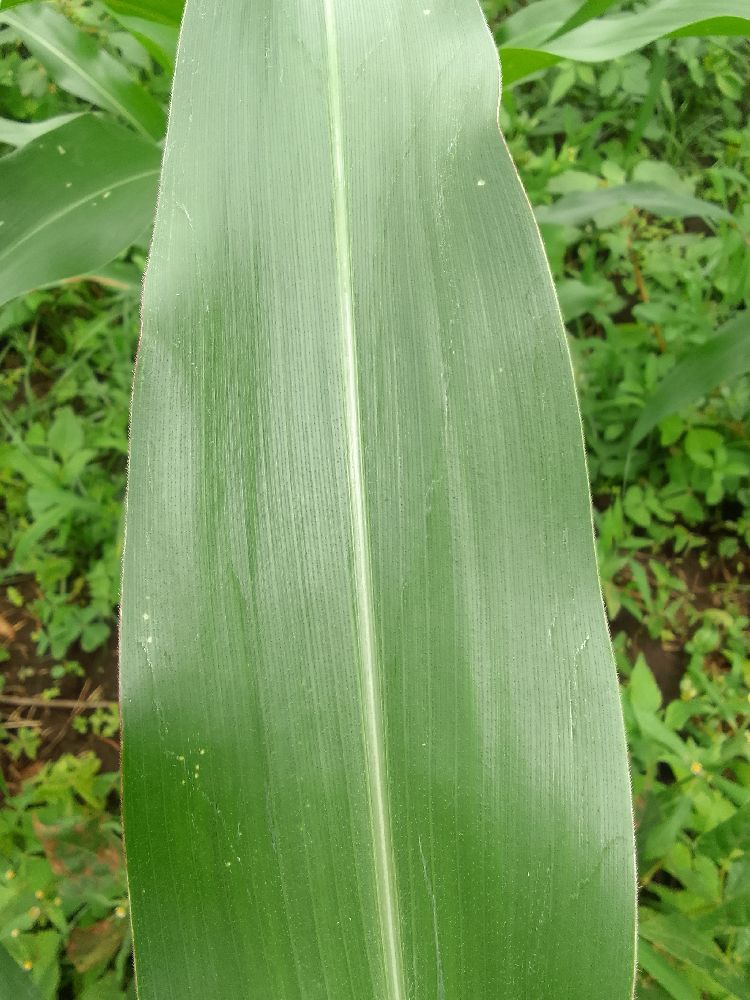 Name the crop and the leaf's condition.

maize, healthy
